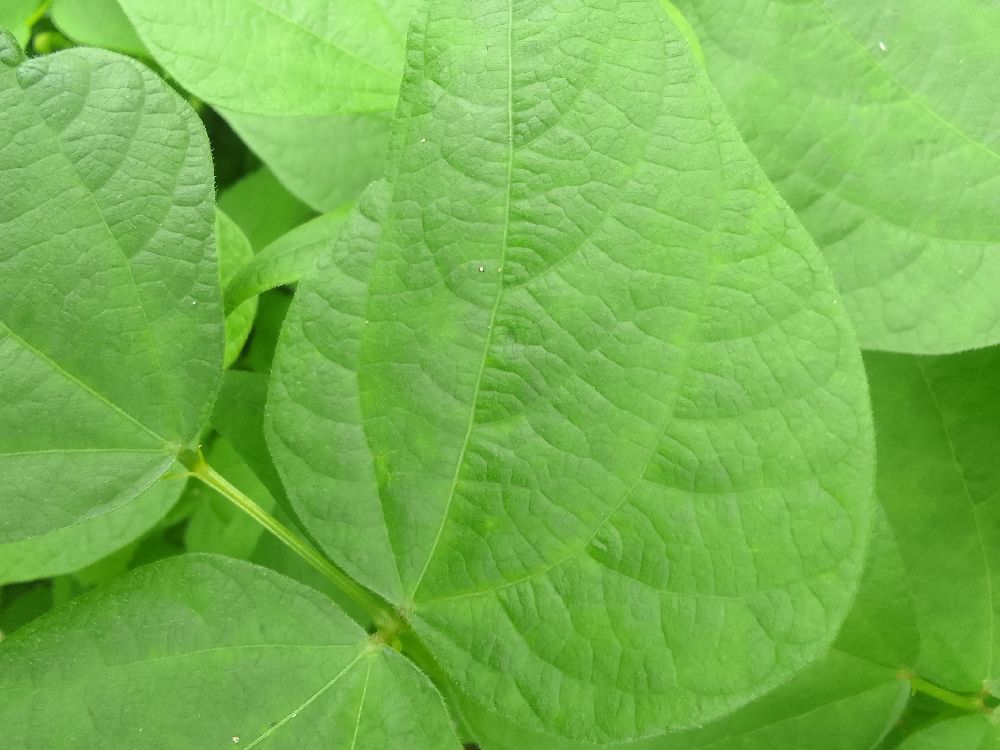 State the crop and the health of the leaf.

common bean, healthy
